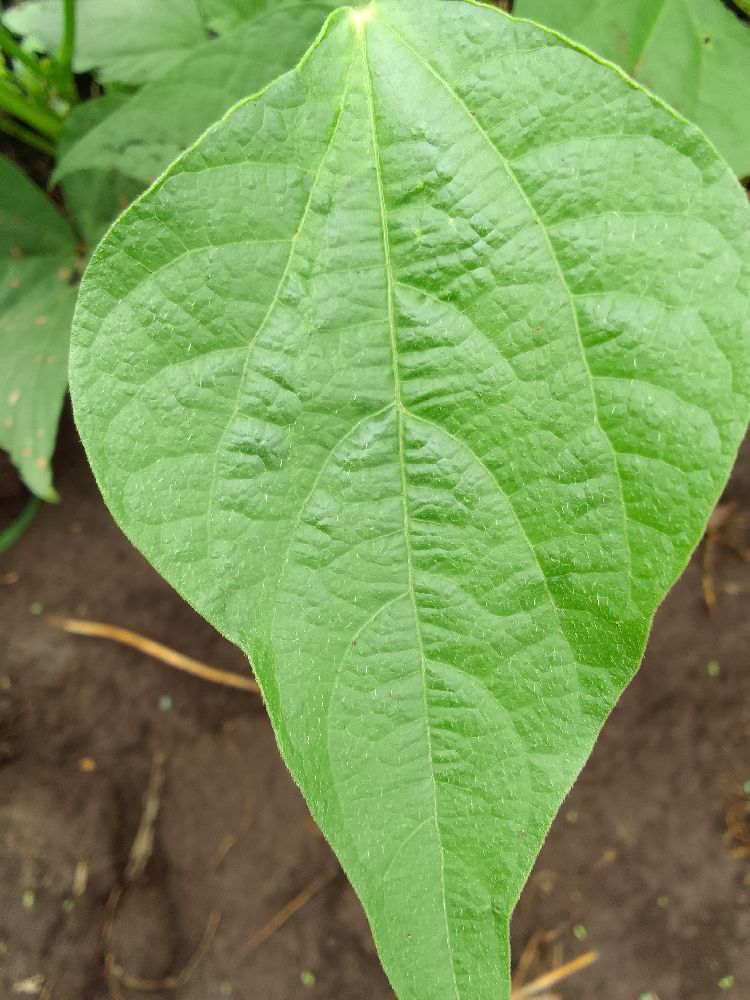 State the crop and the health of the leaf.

common bean, healthy
